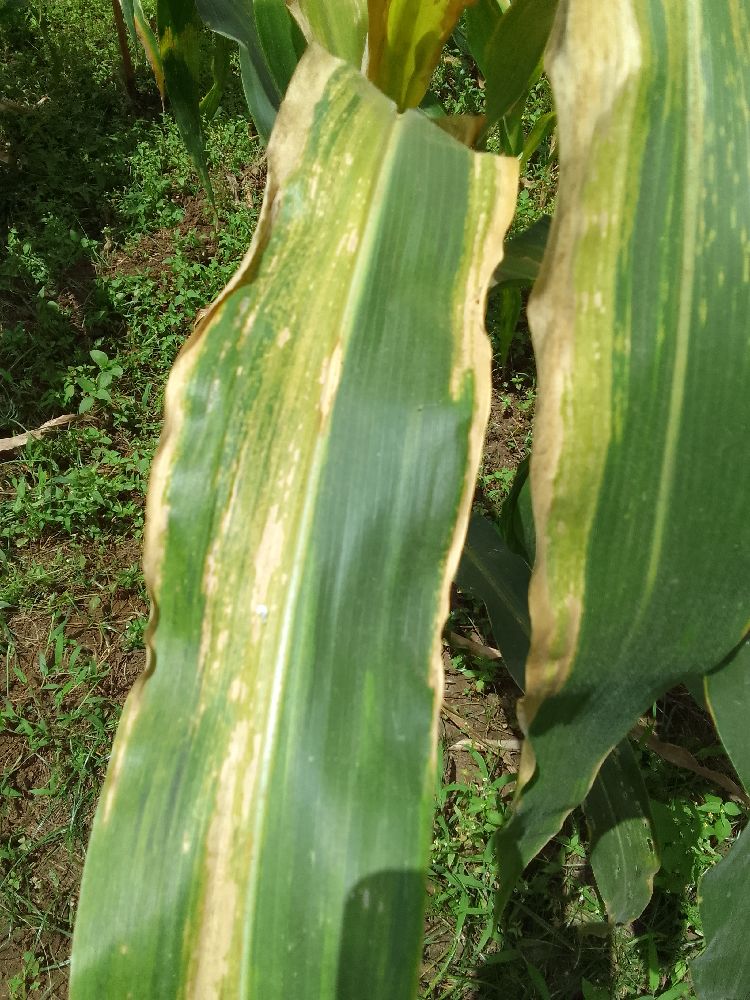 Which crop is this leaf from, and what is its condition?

maize, maize lethal necrosis
